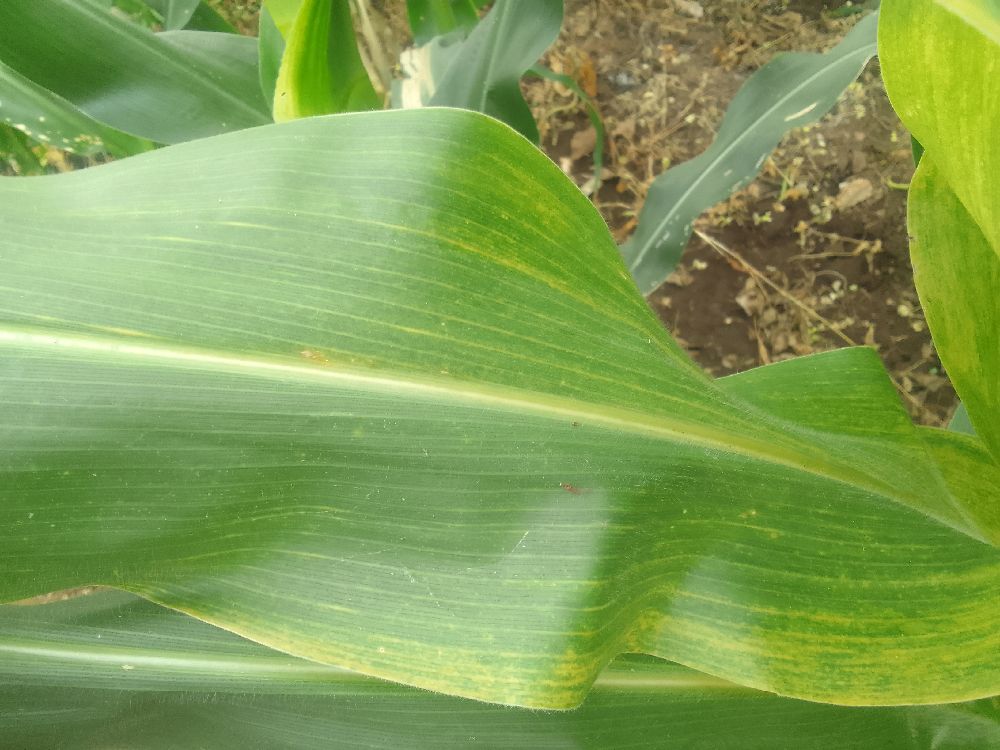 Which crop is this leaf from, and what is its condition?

maize, maize lethal necrosis
